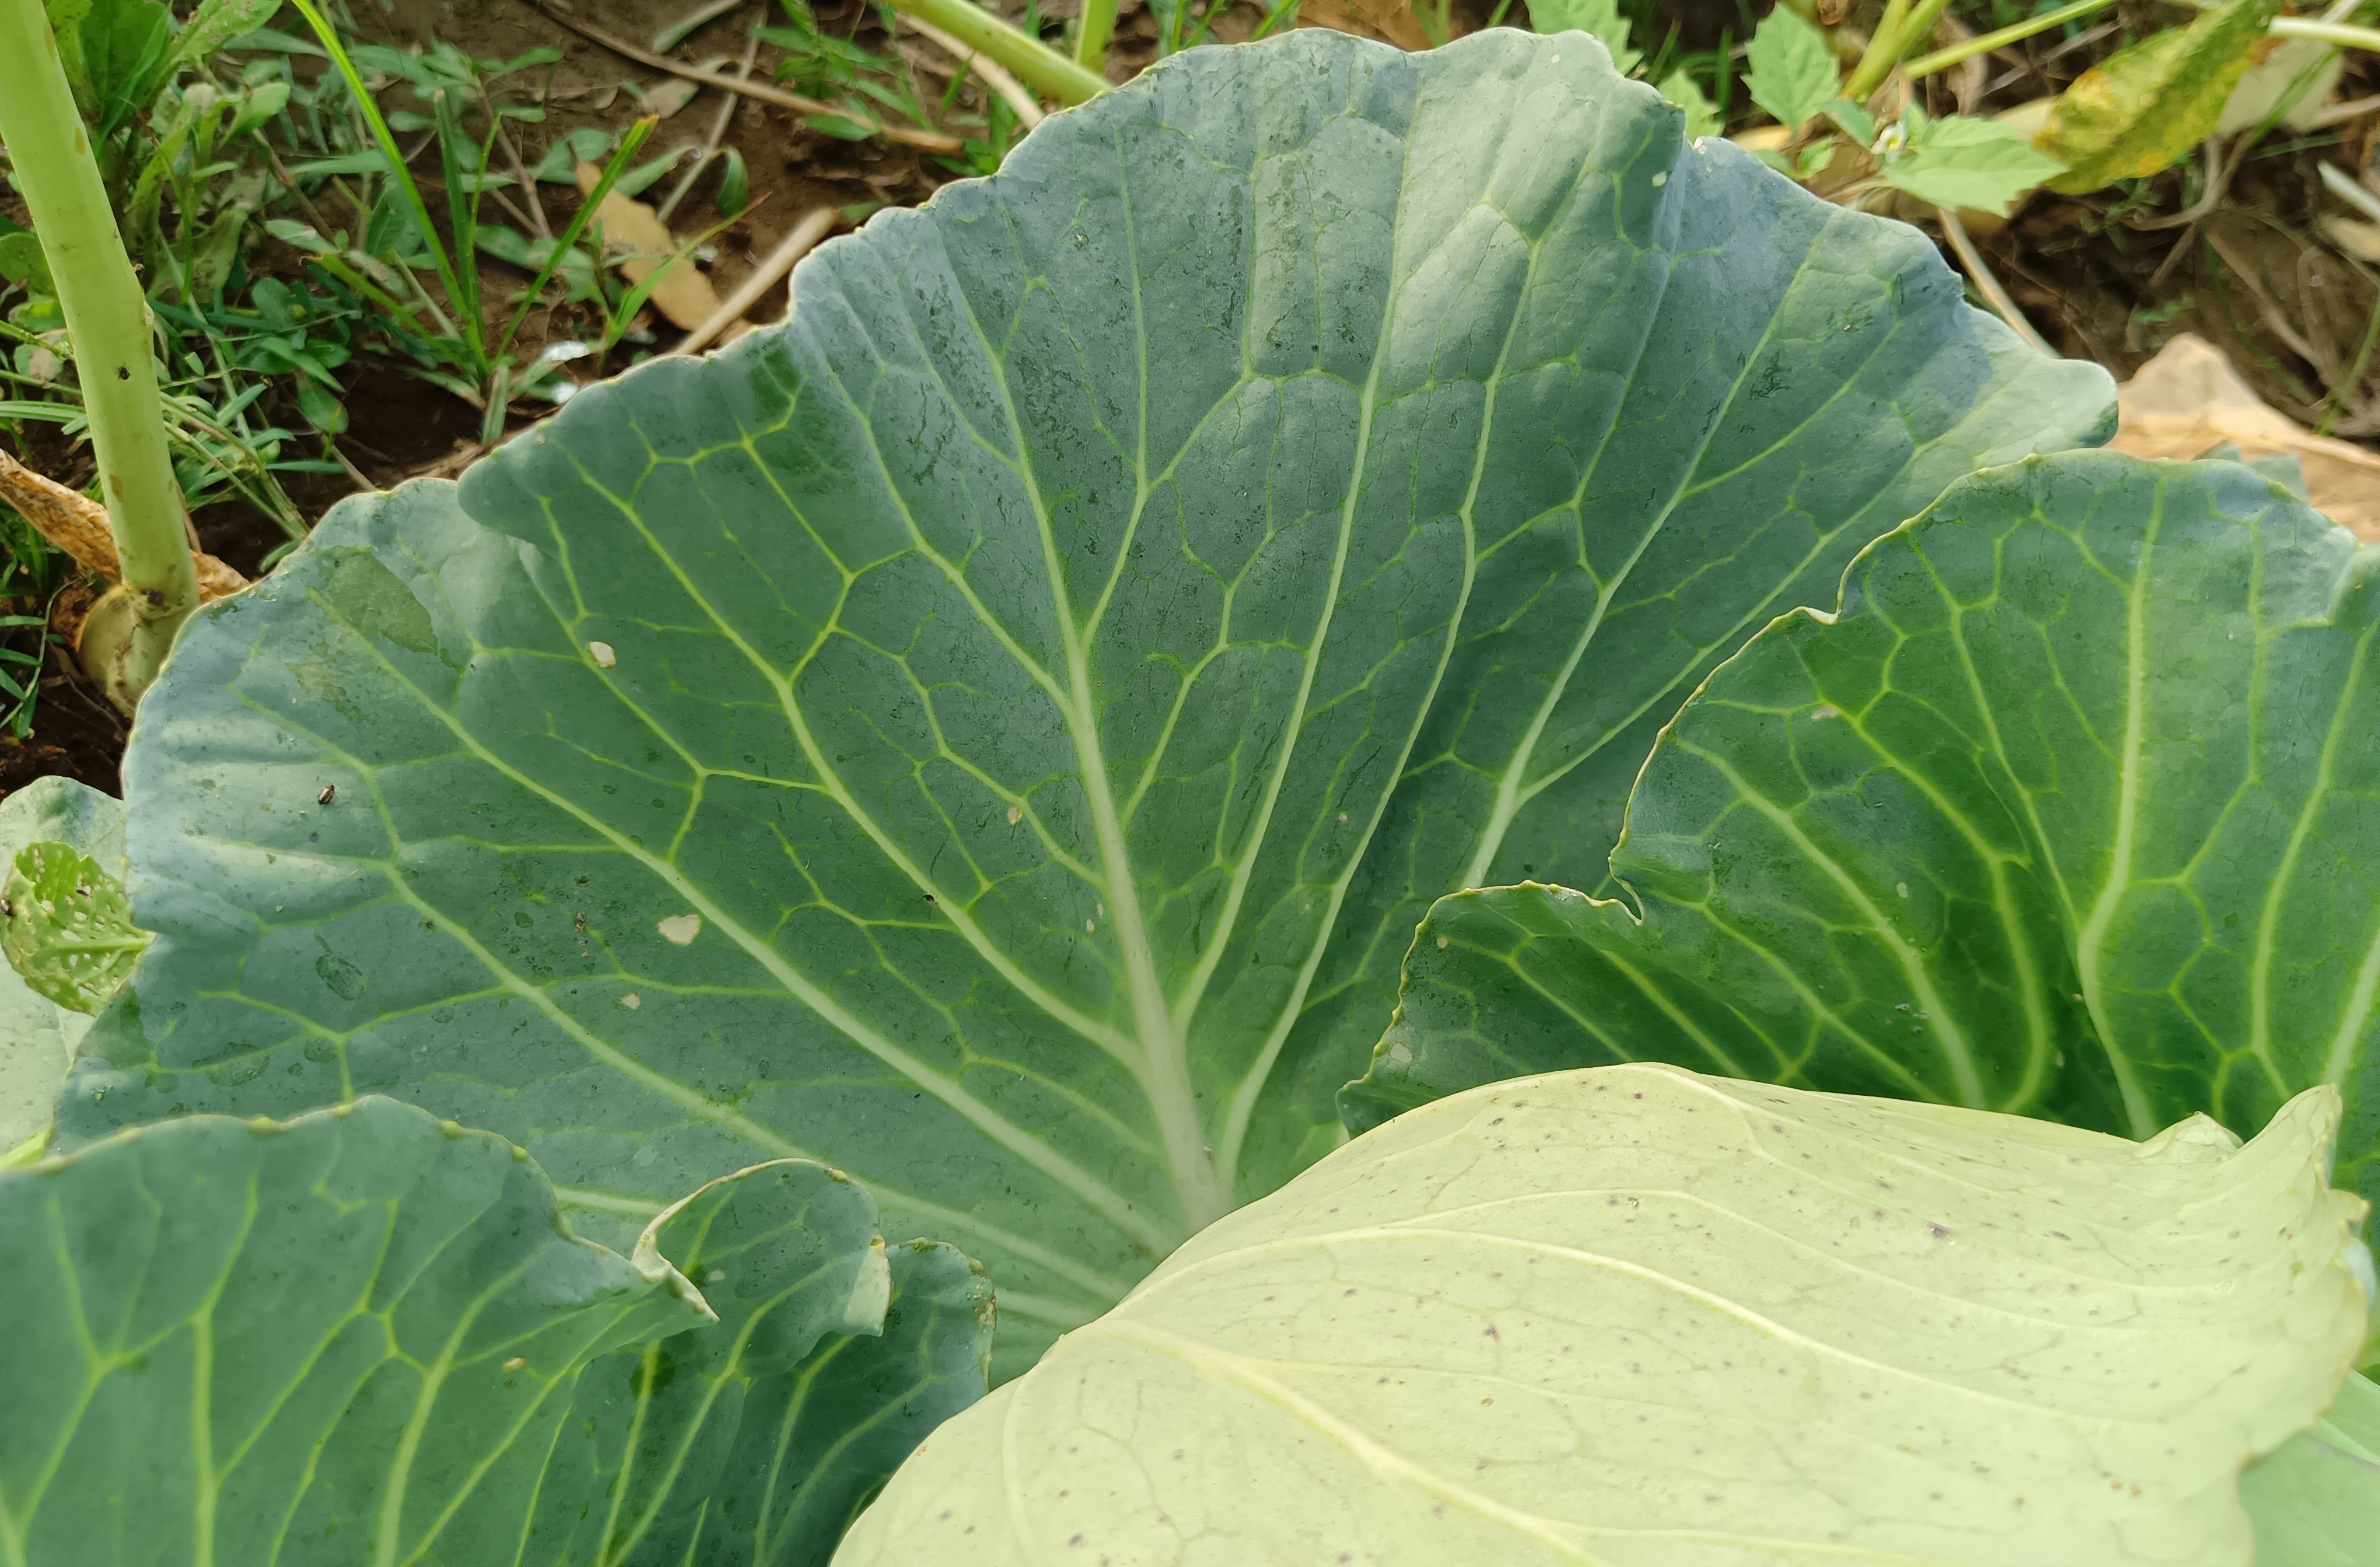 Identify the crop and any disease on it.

cabbage, healthy
